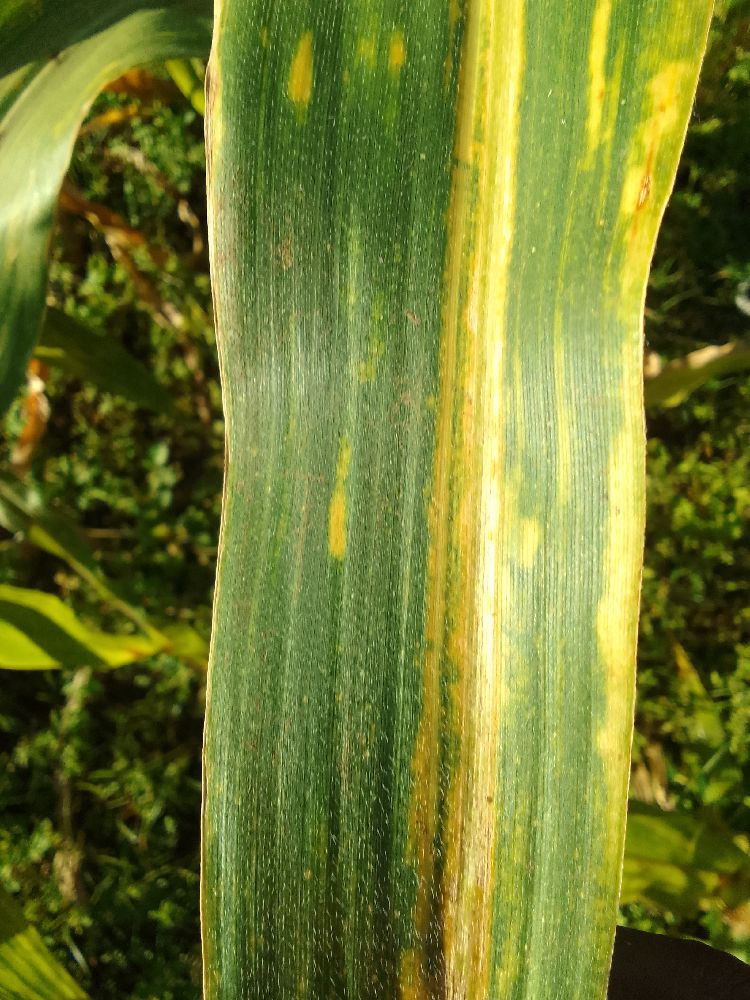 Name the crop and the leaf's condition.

maize, maize lethal necrosis
